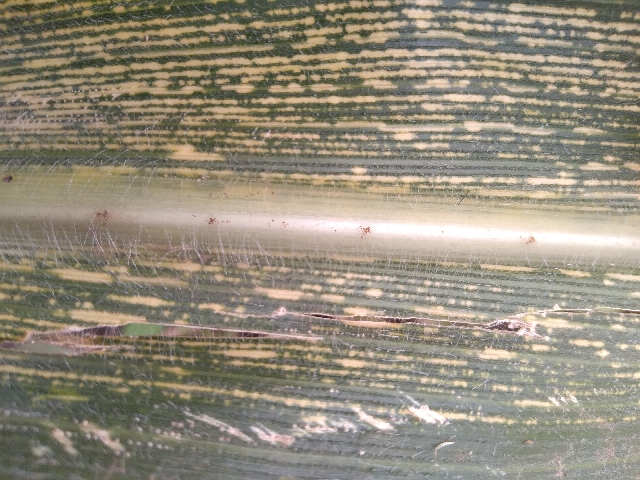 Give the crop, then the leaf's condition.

maize, maize streak virus
